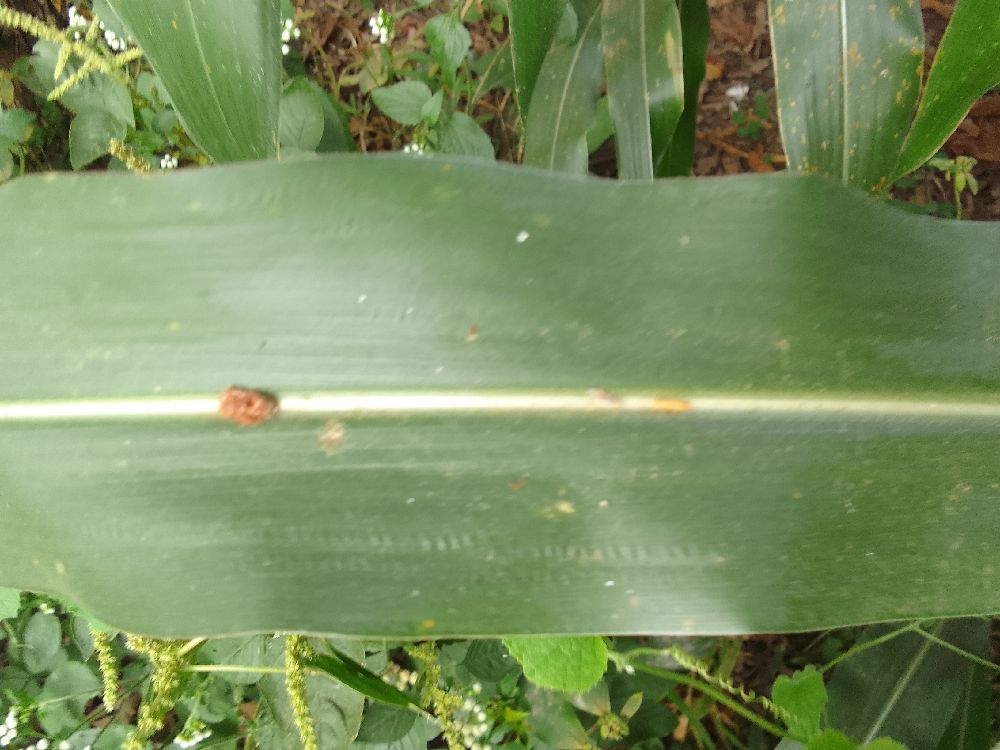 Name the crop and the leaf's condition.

maize, healthy
